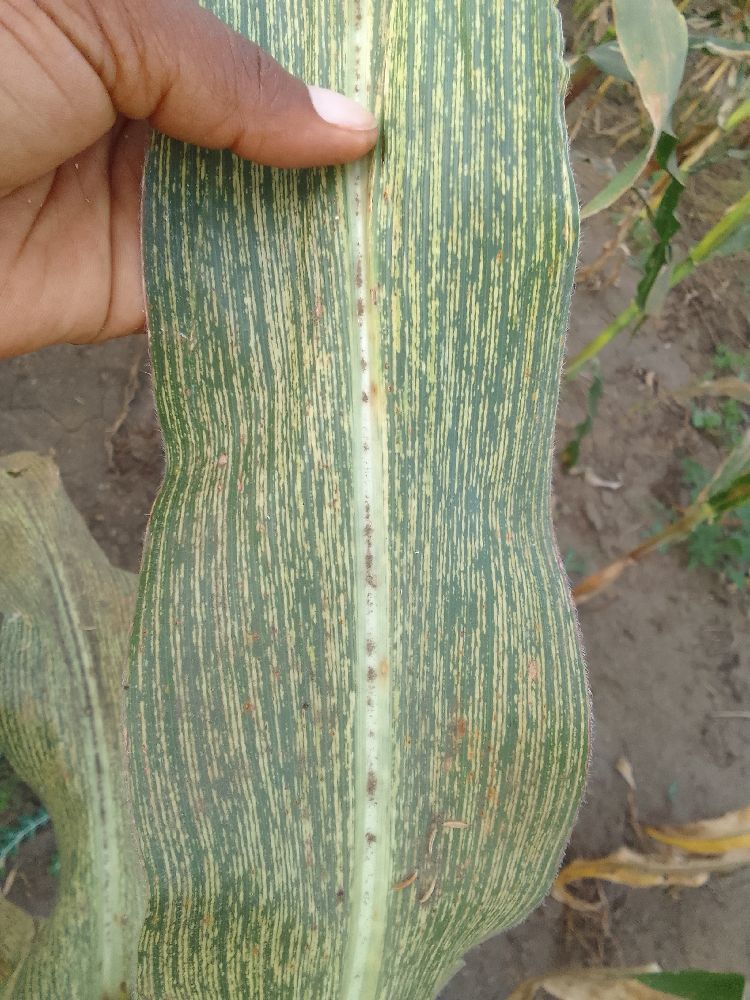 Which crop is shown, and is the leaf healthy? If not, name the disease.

maize, maize streak virus
